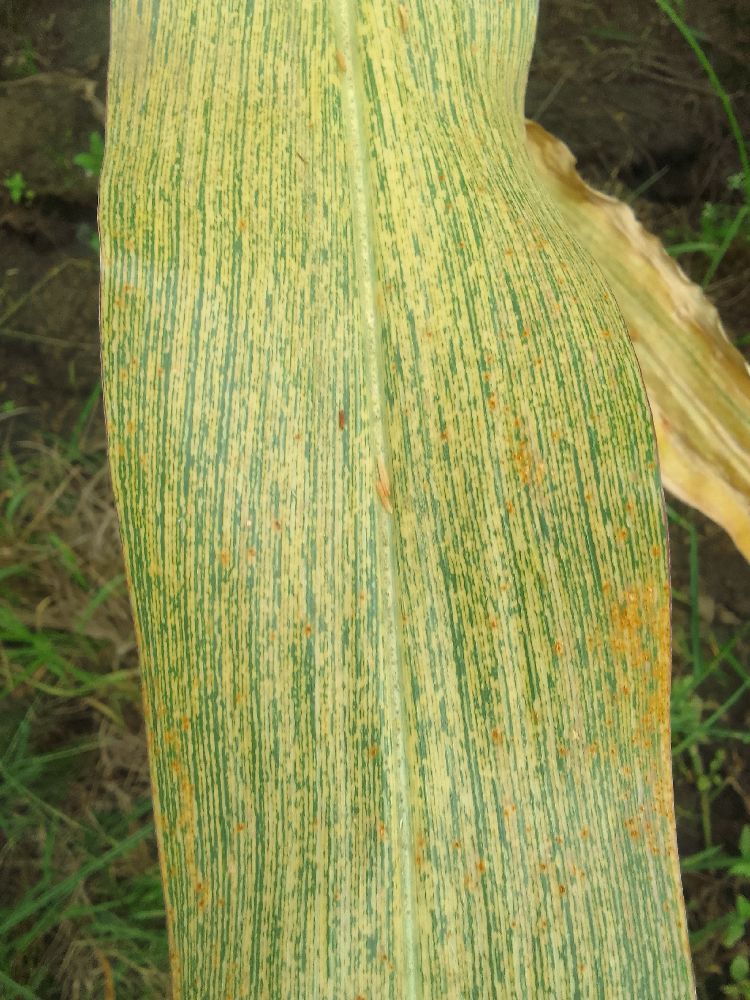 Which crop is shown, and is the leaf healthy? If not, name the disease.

maize, maize streak virus
